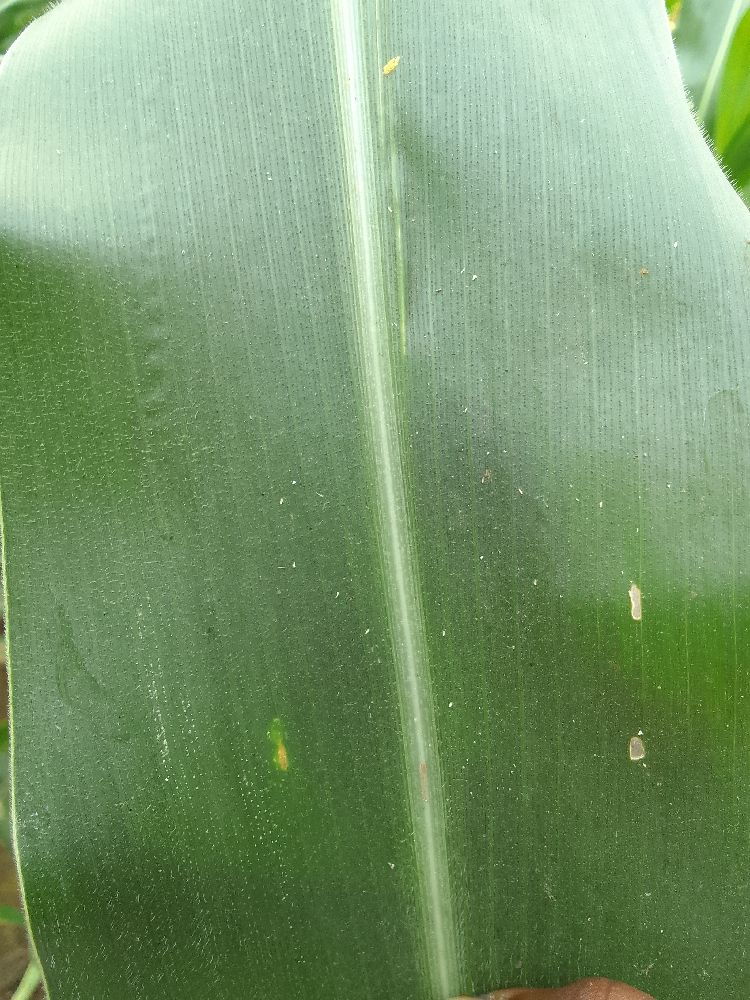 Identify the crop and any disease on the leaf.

maize, healthy
